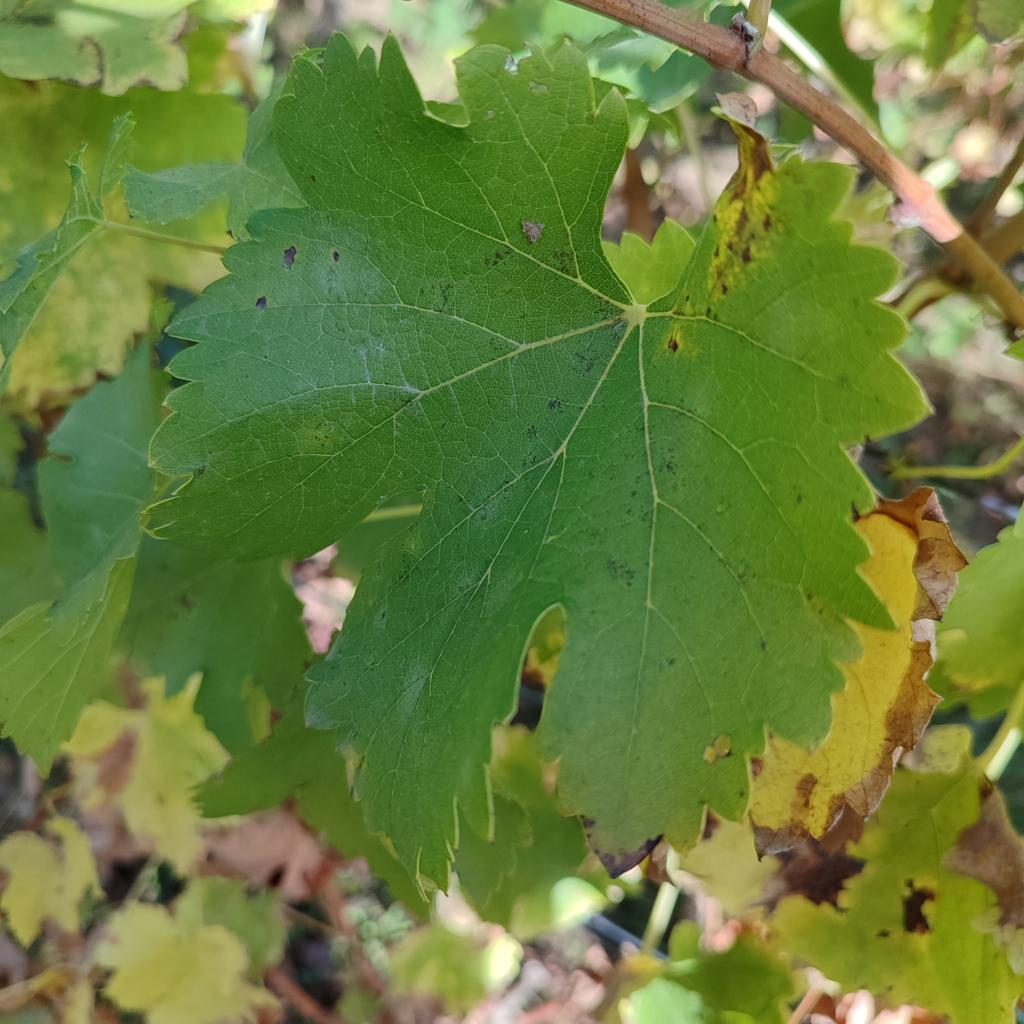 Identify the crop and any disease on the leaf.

grapevine, powdery mildew
